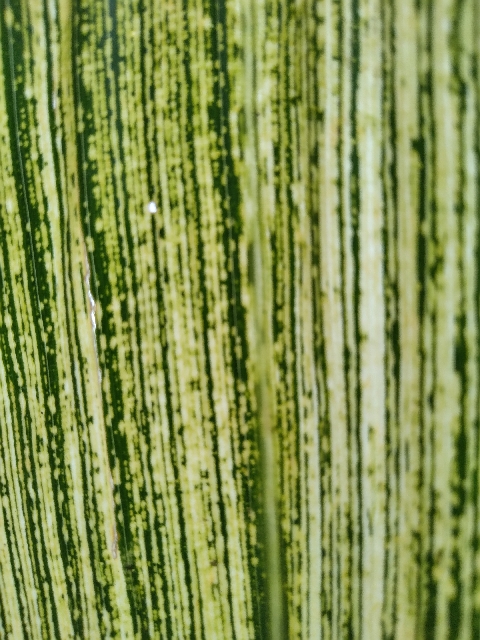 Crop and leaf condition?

maize, maize streak virus
